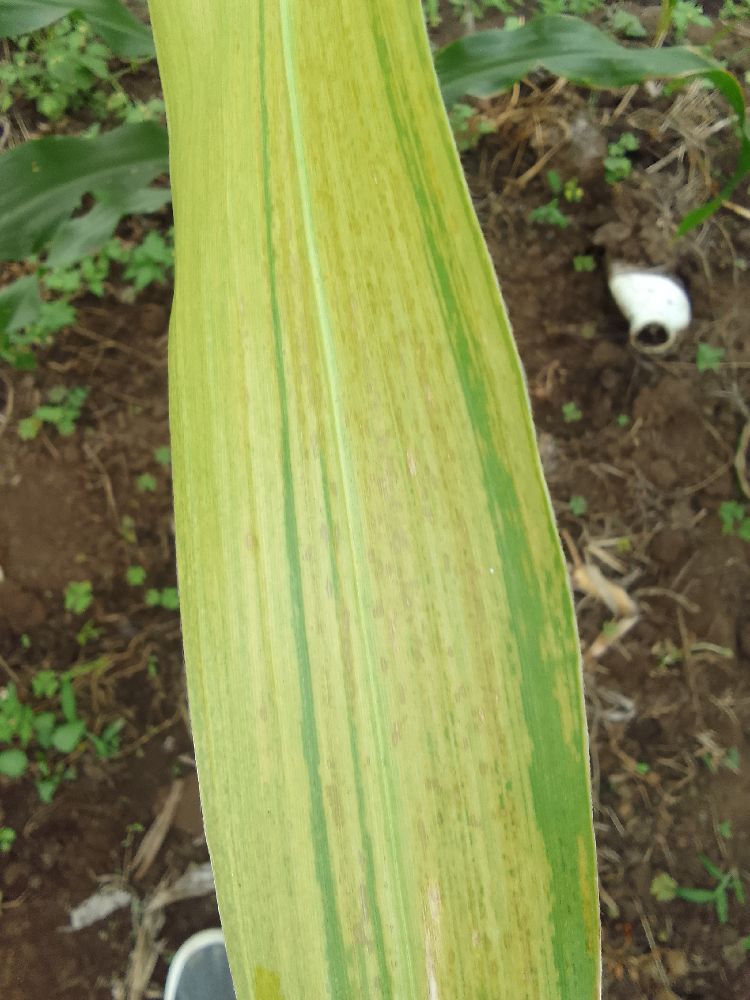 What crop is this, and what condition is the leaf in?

maize, maize lethal necrosis
